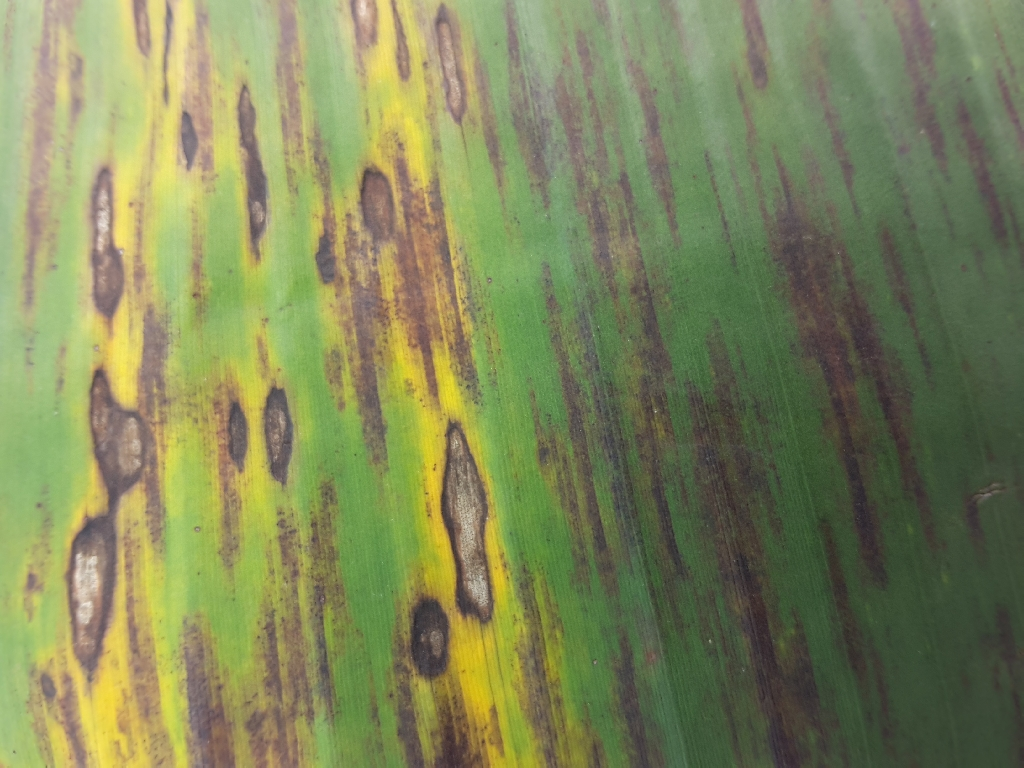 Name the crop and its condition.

banana, black sigatoka
